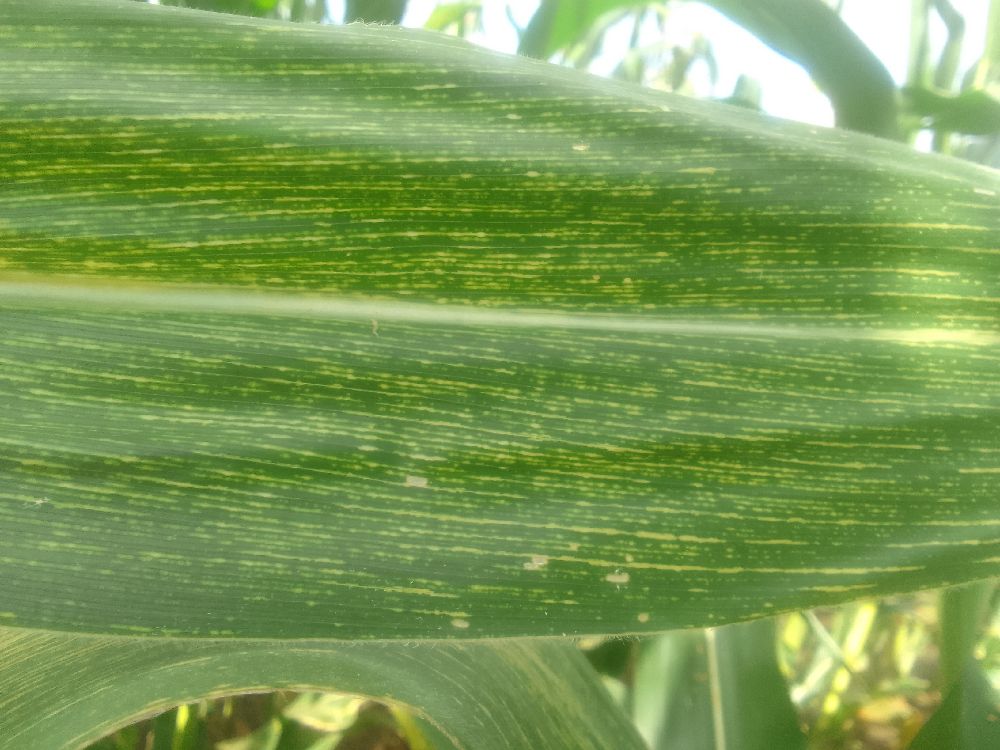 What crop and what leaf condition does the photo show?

maize, maize streak virus
